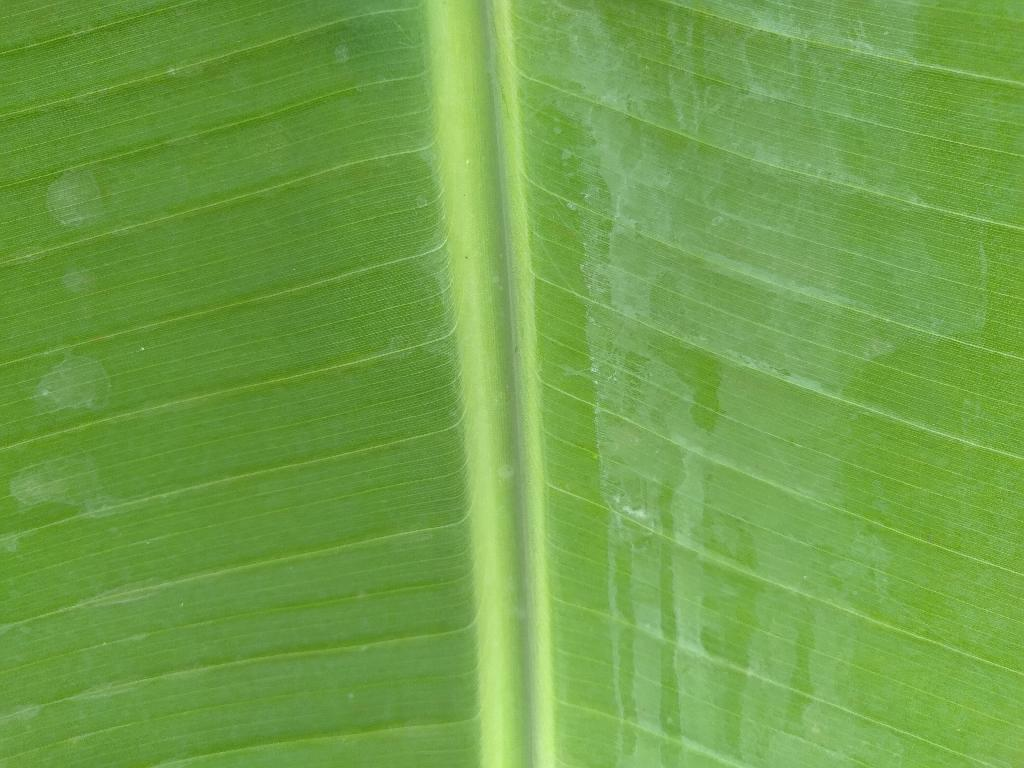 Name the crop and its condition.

banana, healthy
